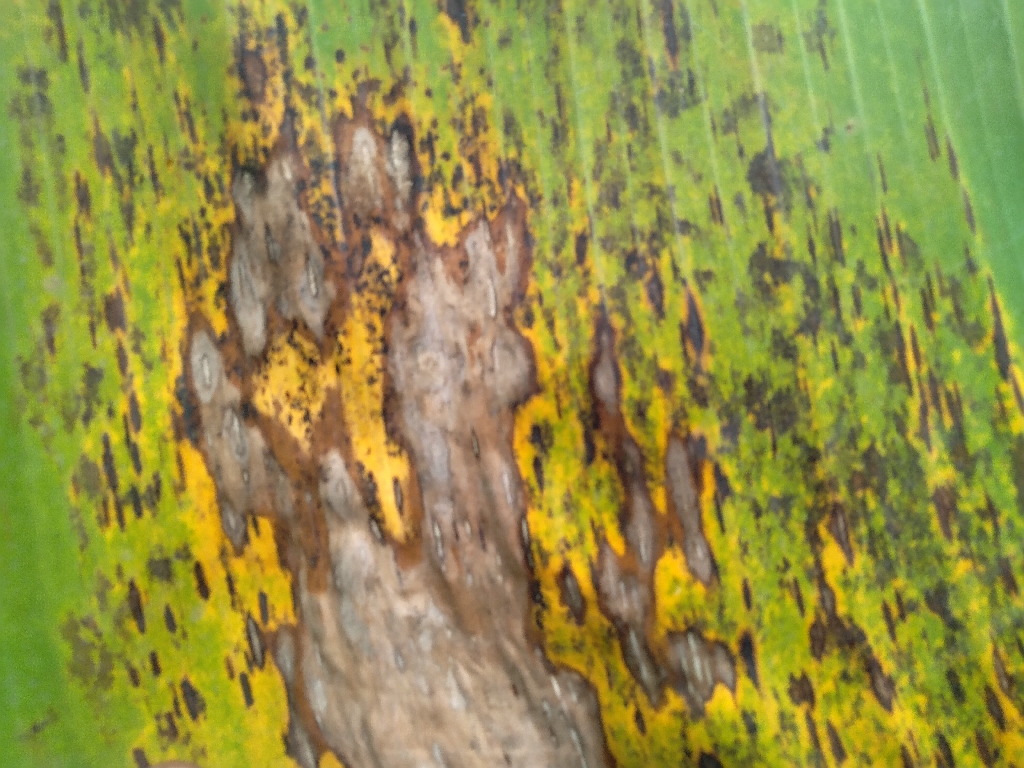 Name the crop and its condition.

banana, black sigatoka
